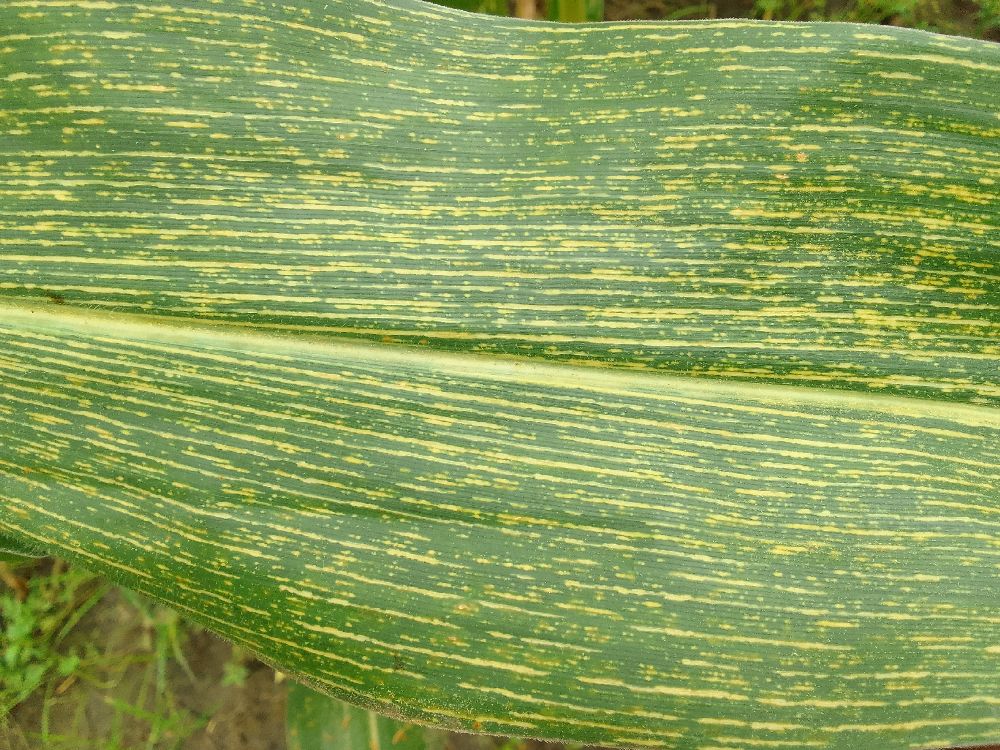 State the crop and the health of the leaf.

maize, maize streak virus
